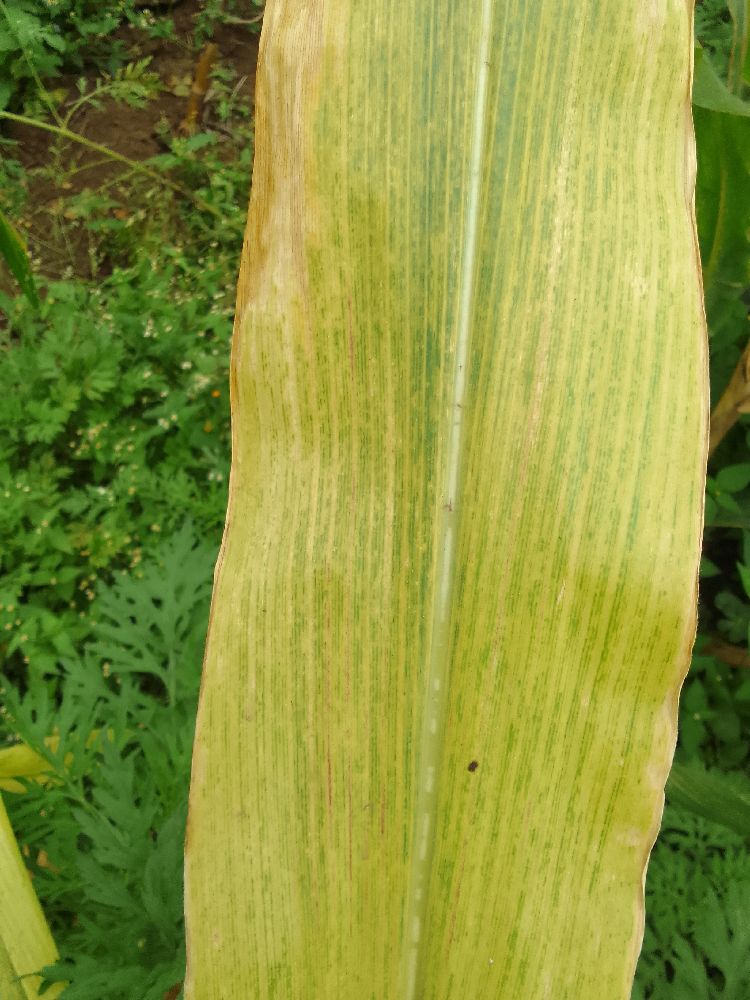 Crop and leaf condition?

maize, maize lethal necrosis
